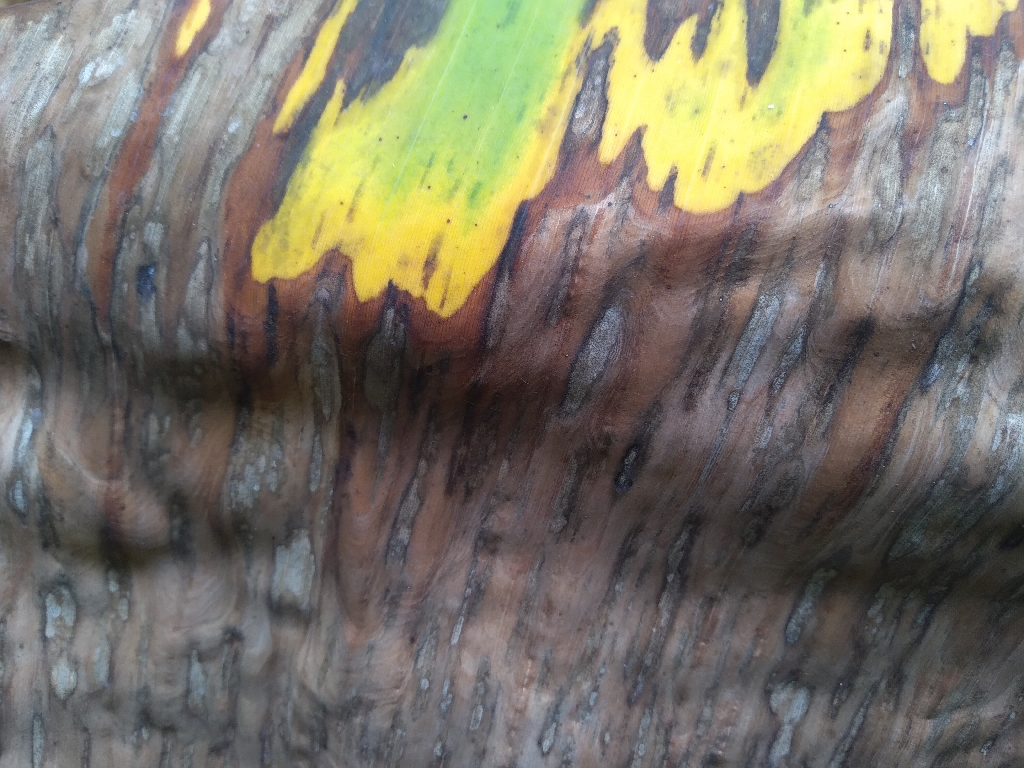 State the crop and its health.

banana, black sigatoka
